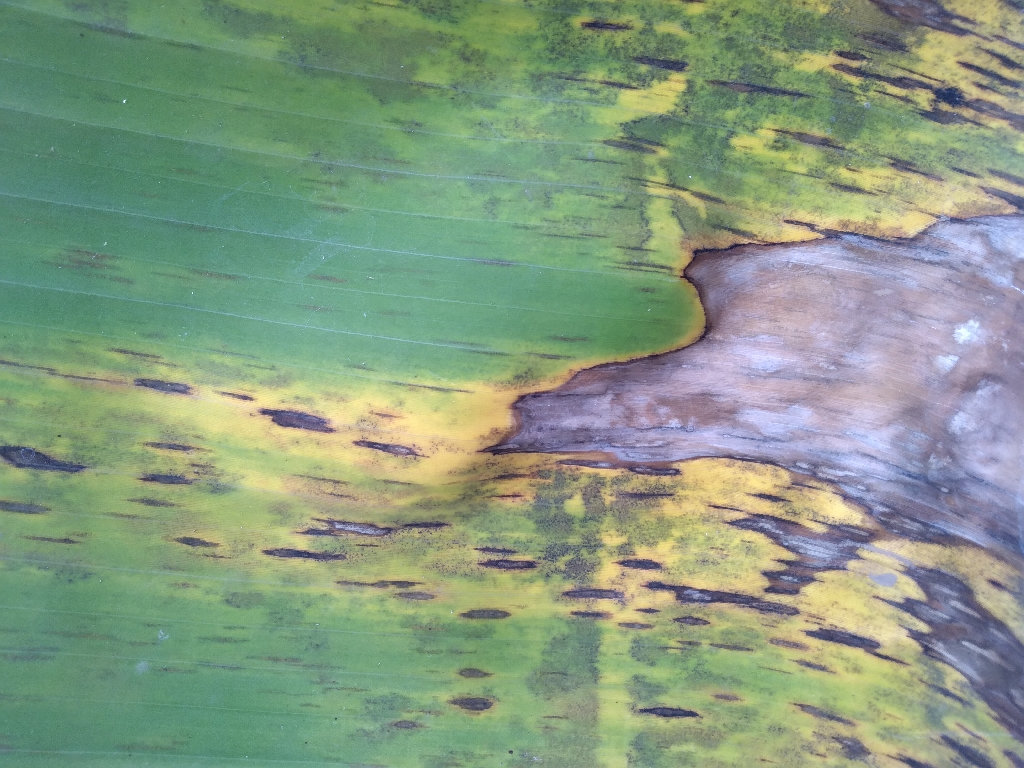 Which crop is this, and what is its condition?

banana, black sigatoka
